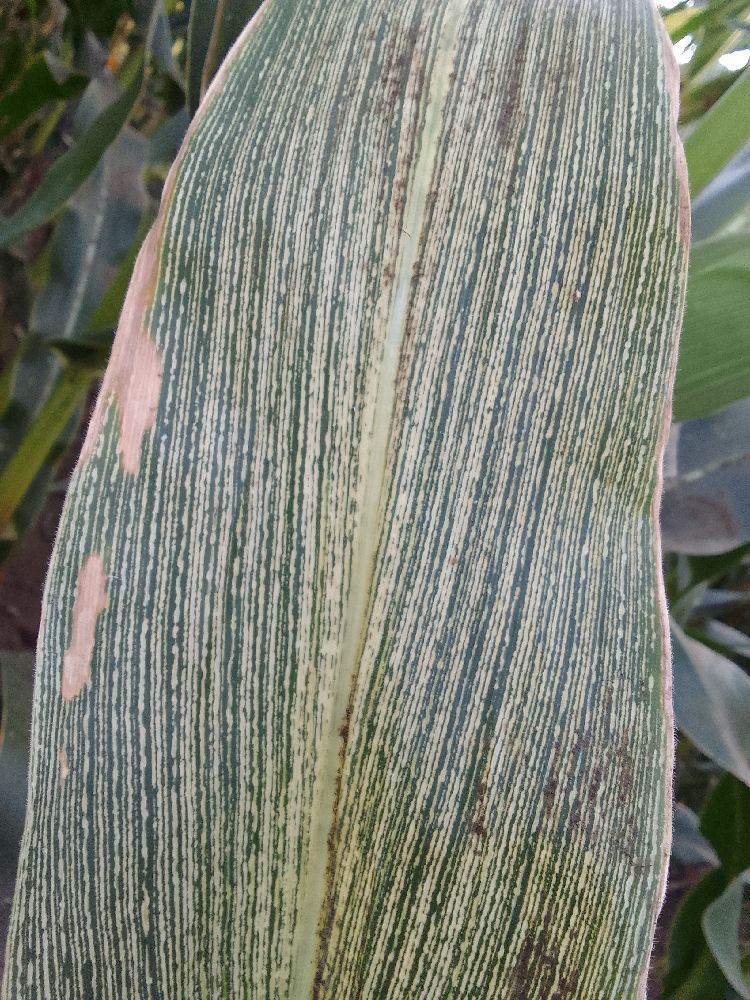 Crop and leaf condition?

maize, maize streak virus
